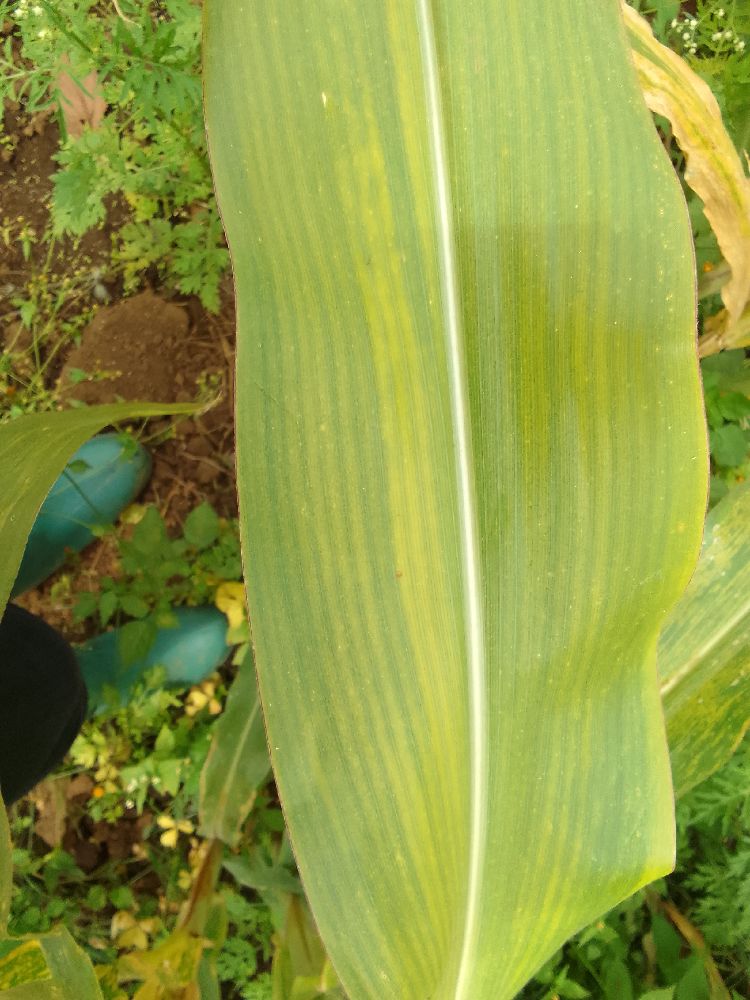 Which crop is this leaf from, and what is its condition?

maize, maize lethal necrosis
